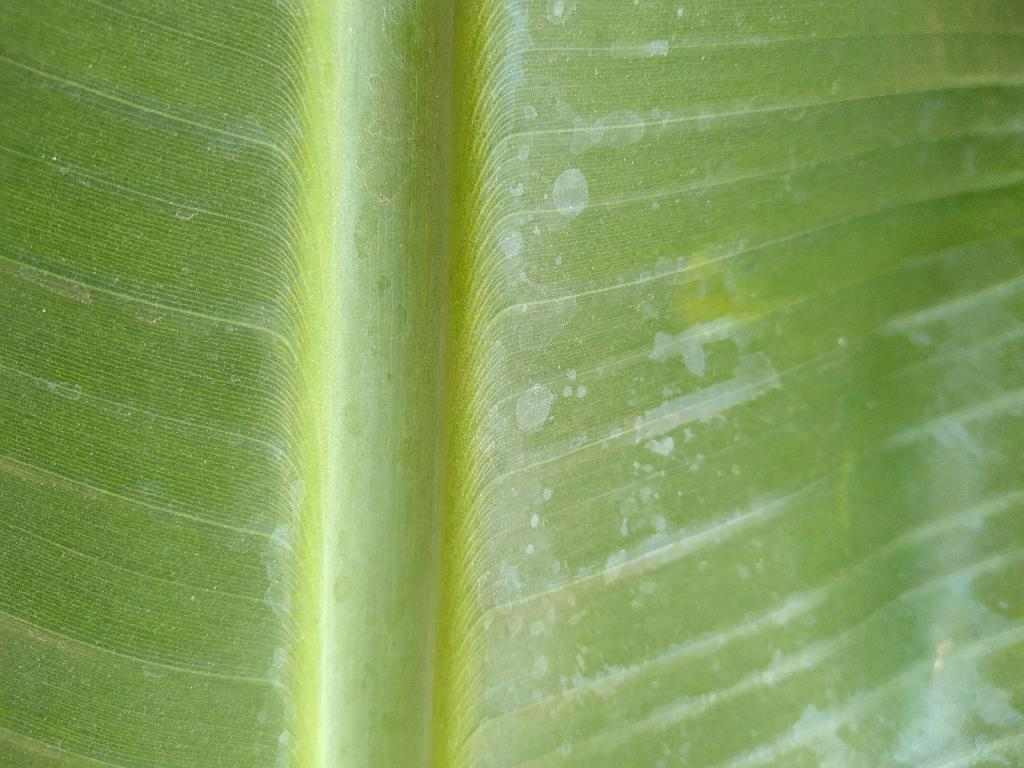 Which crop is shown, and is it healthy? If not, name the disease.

banana, healthy
